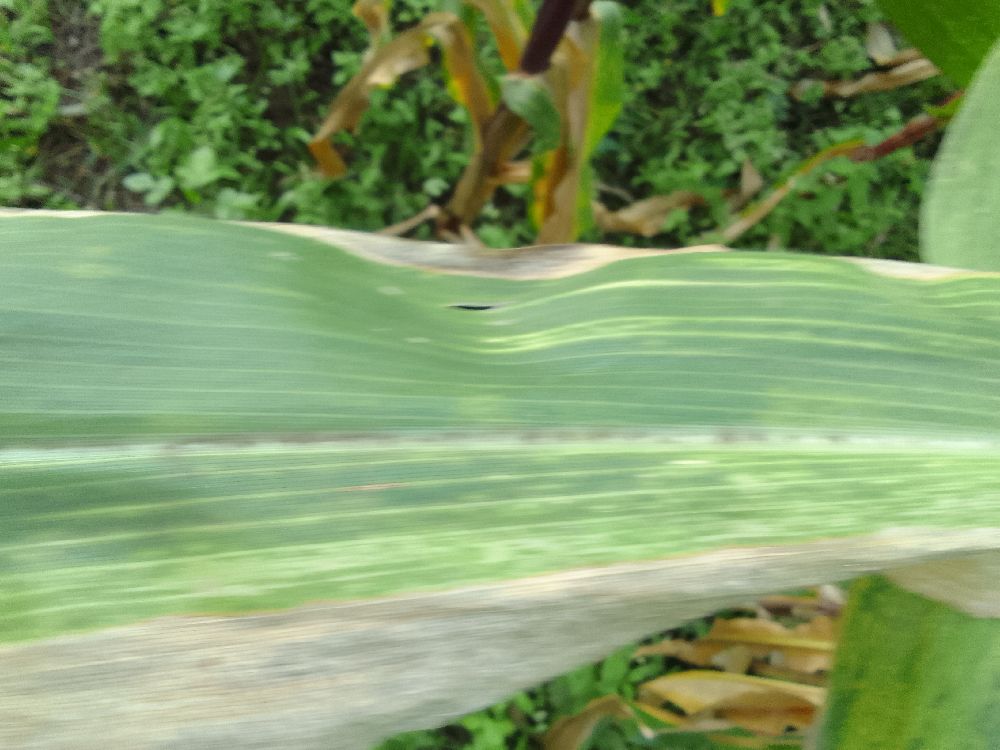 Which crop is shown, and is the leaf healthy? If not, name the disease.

maize, maize lethal necrosis
